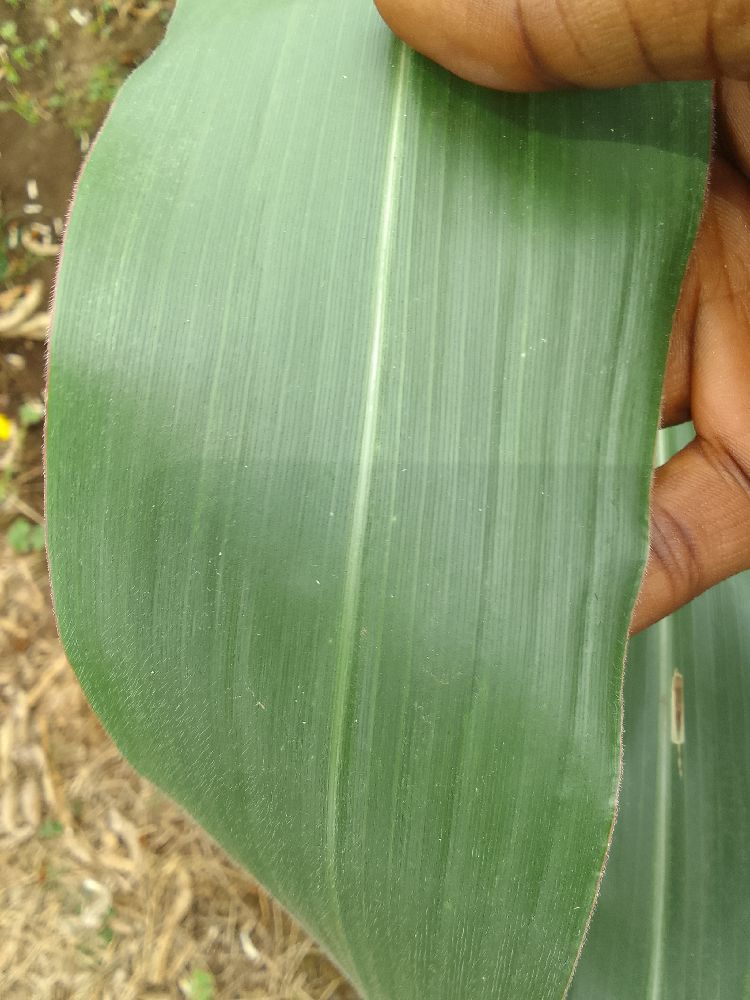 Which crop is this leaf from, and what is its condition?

maize, healthy
